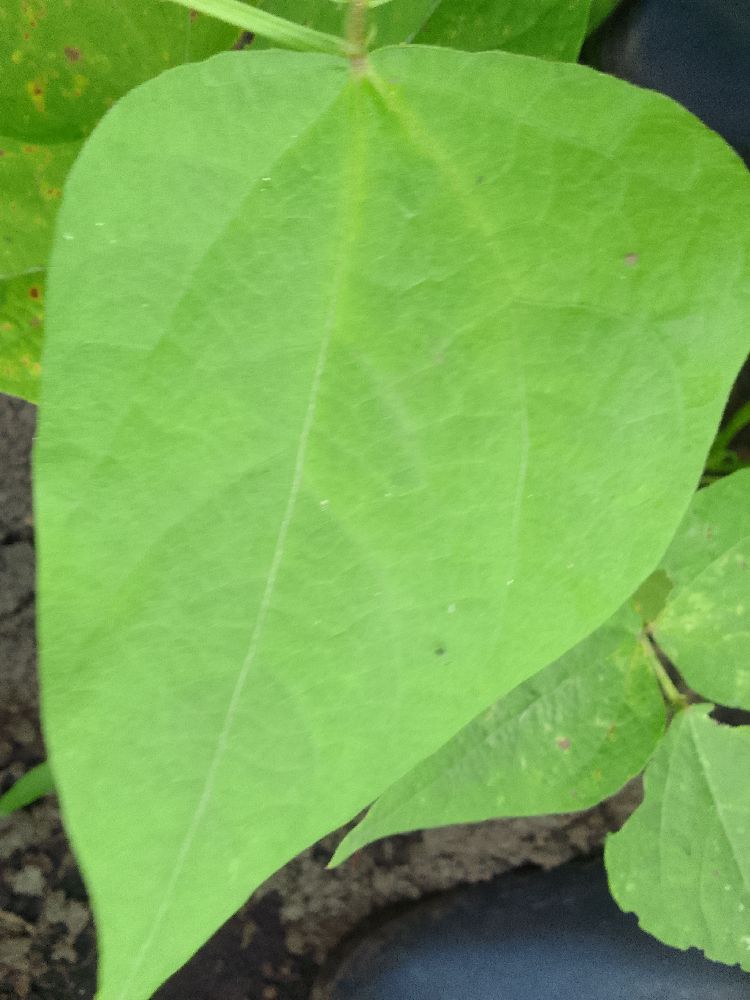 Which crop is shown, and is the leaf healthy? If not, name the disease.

common bean, healthy
